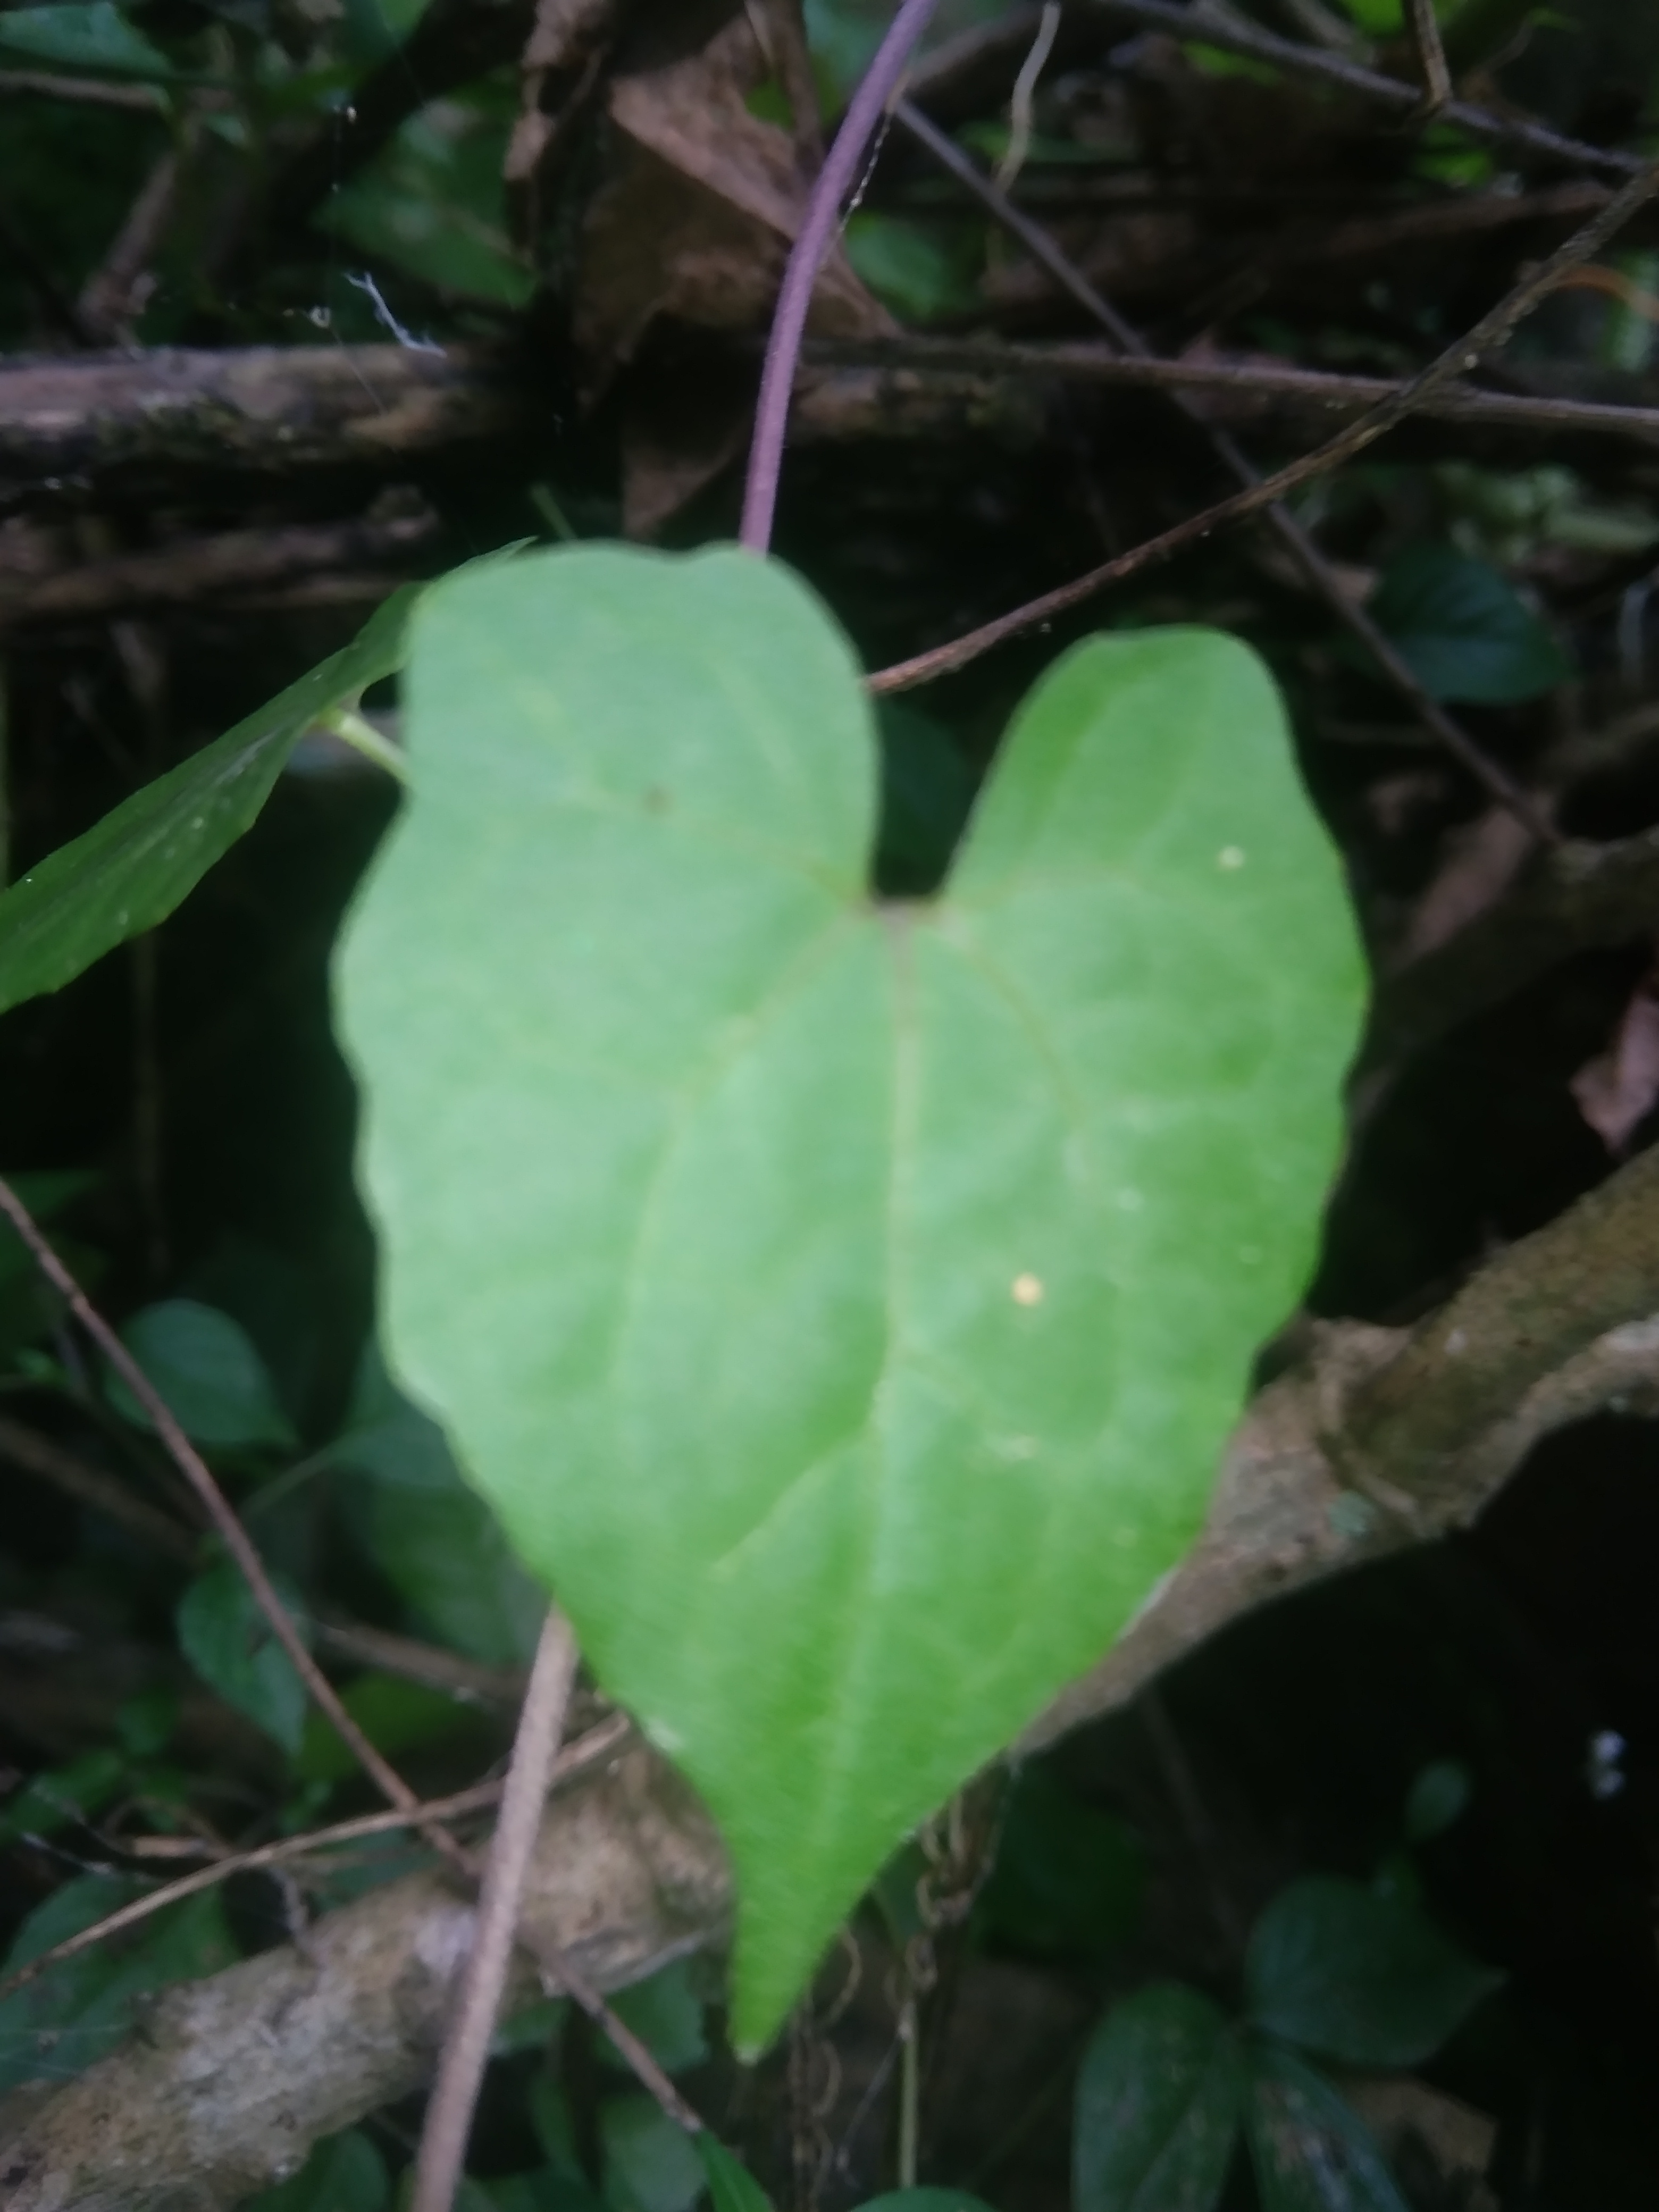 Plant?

bitter vine
